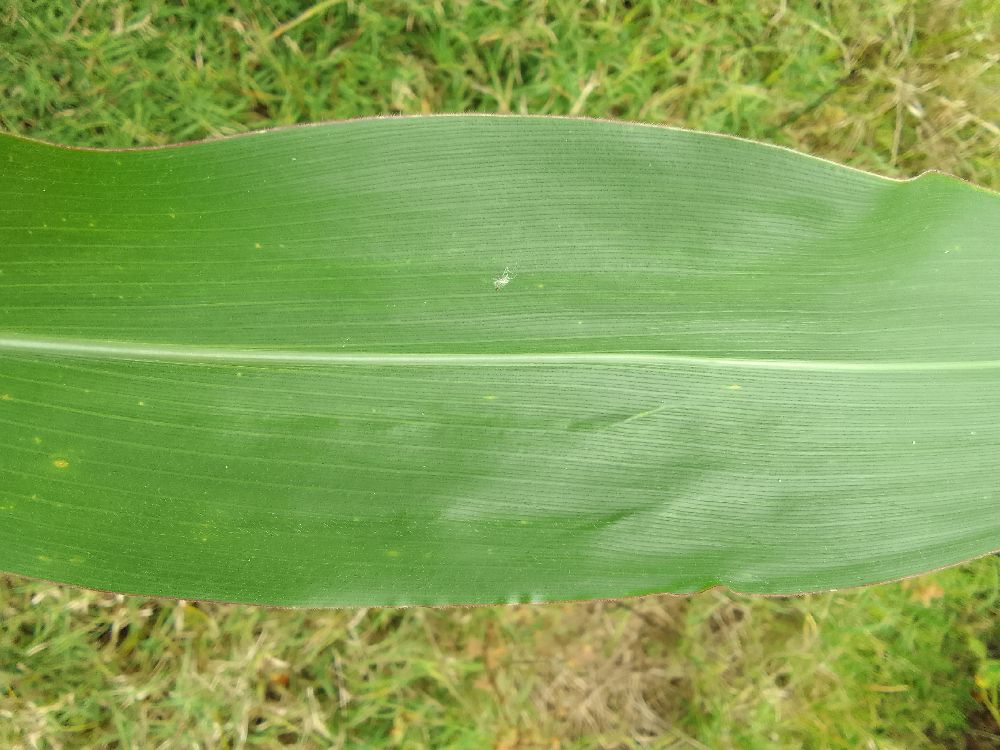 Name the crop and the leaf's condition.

maize, healthy
